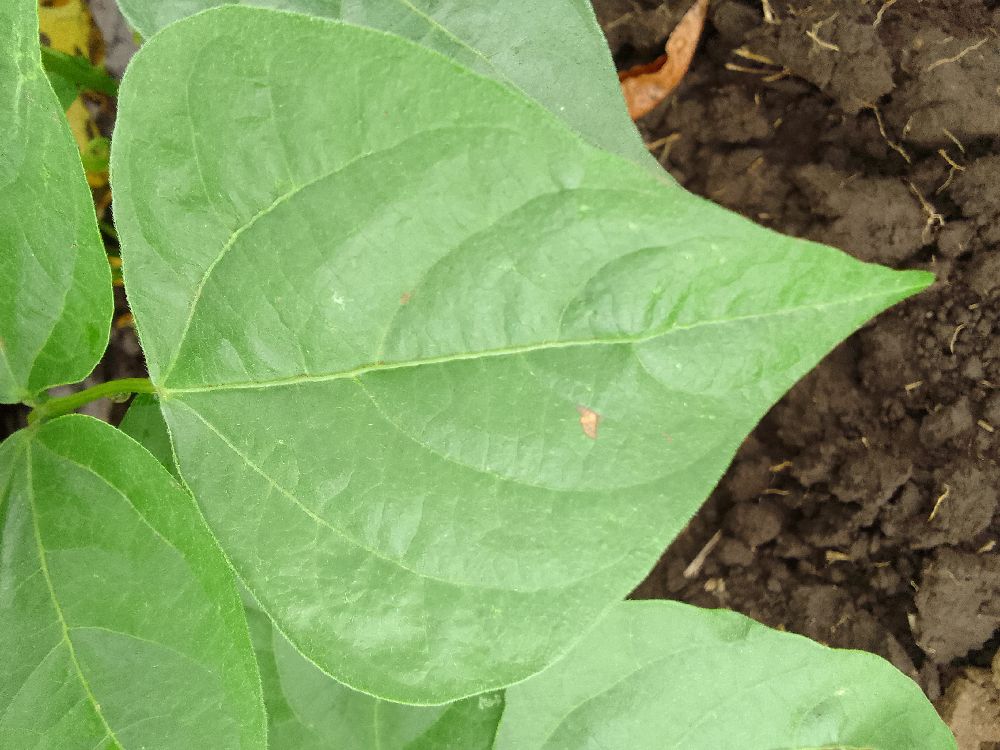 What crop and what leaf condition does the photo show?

common bean, healthy
